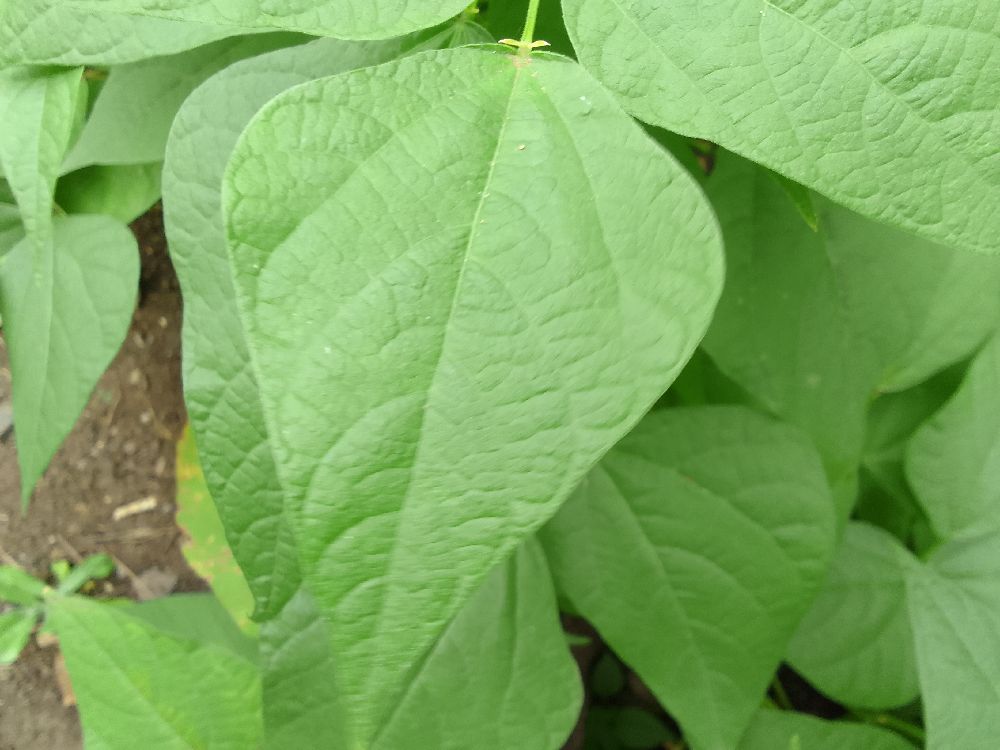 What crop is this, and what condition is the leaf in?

common bean, healthy
